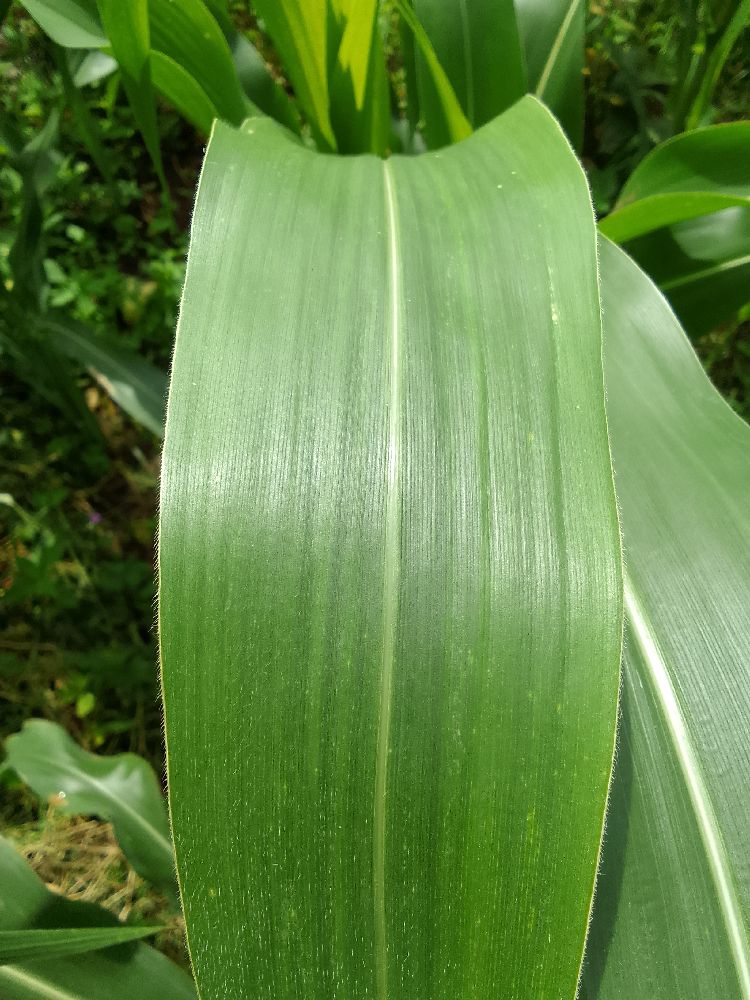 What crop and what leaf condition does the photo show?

maize, healthy
